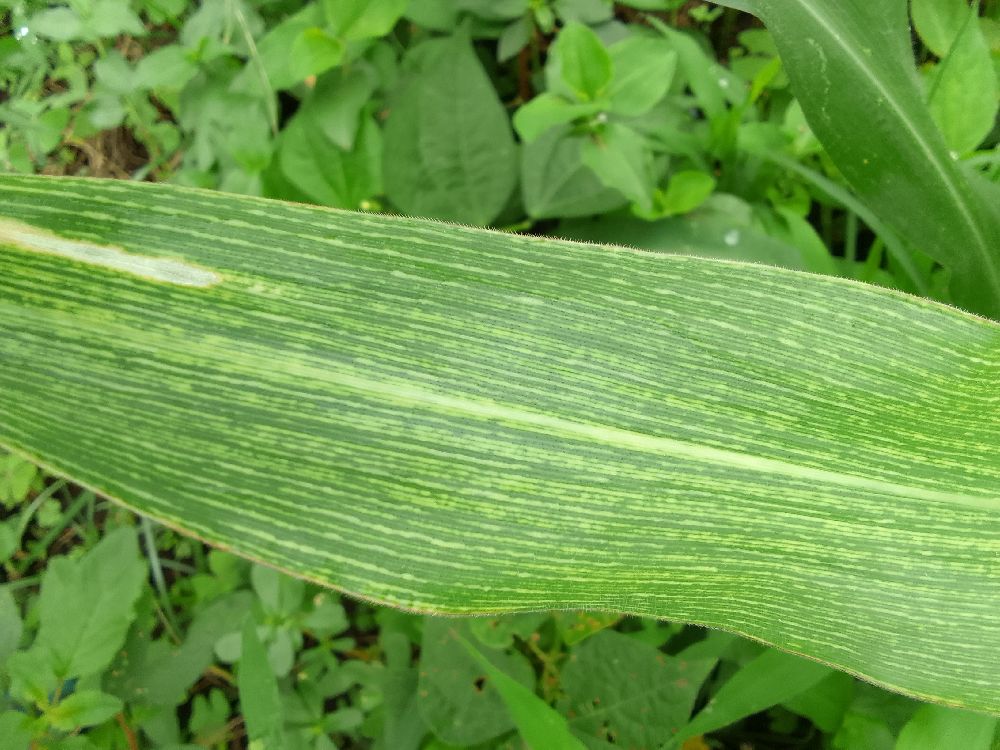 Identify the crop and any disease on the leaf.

maize, maize streak virus
